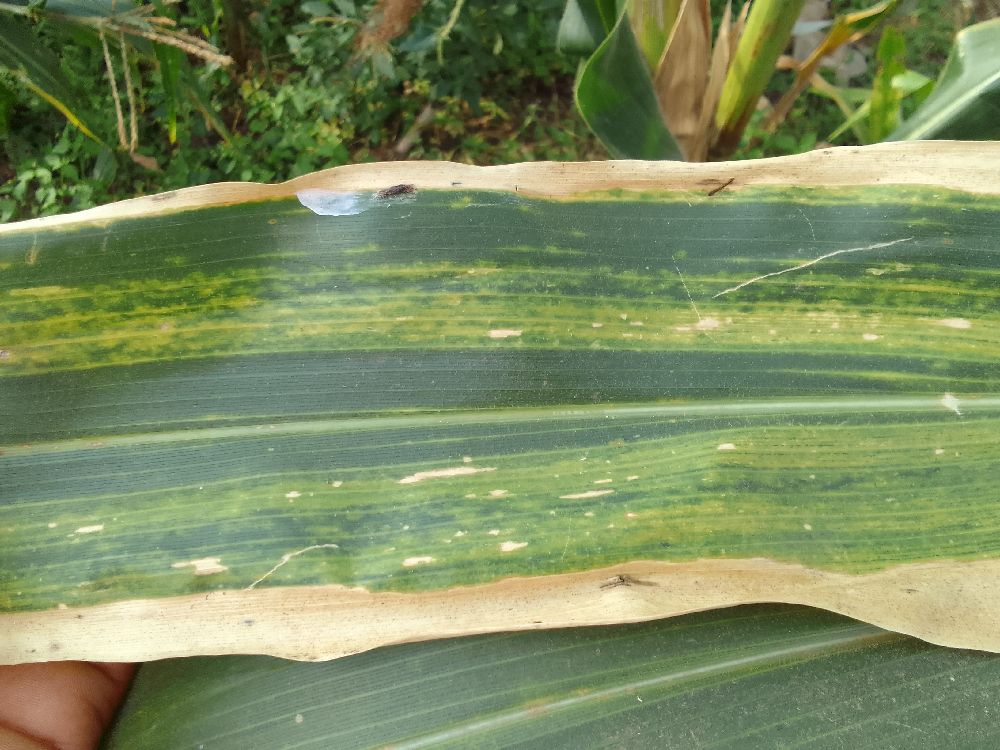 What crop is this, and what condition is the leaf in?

maize, maize lethal necrosis
